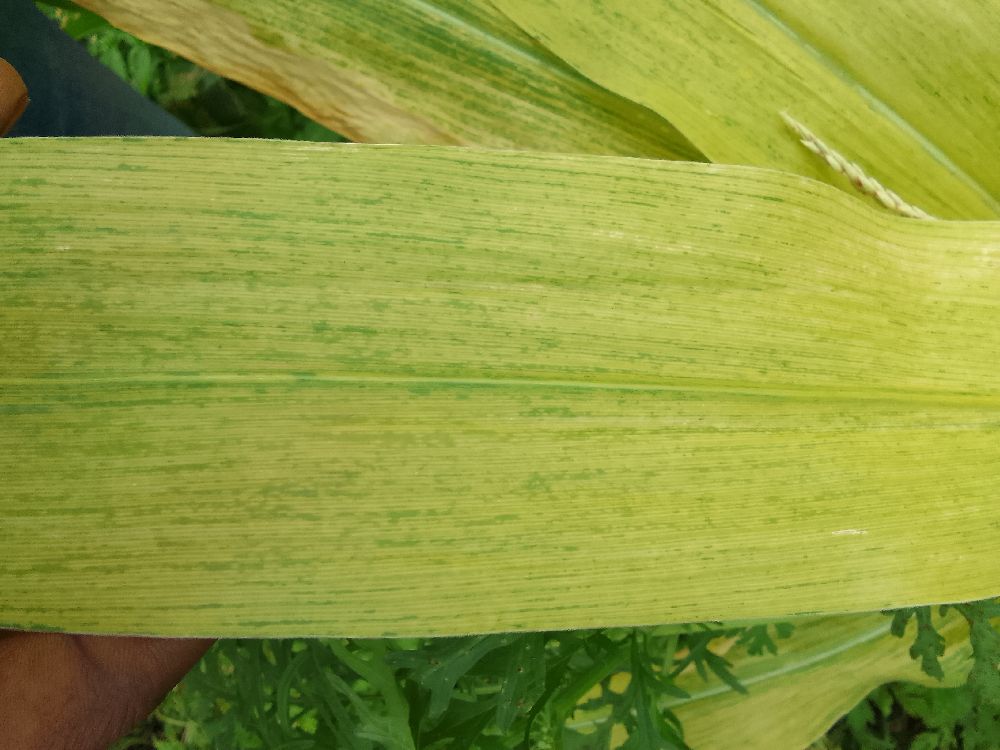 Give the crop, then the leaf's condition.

maize, maize lethal necrosis
